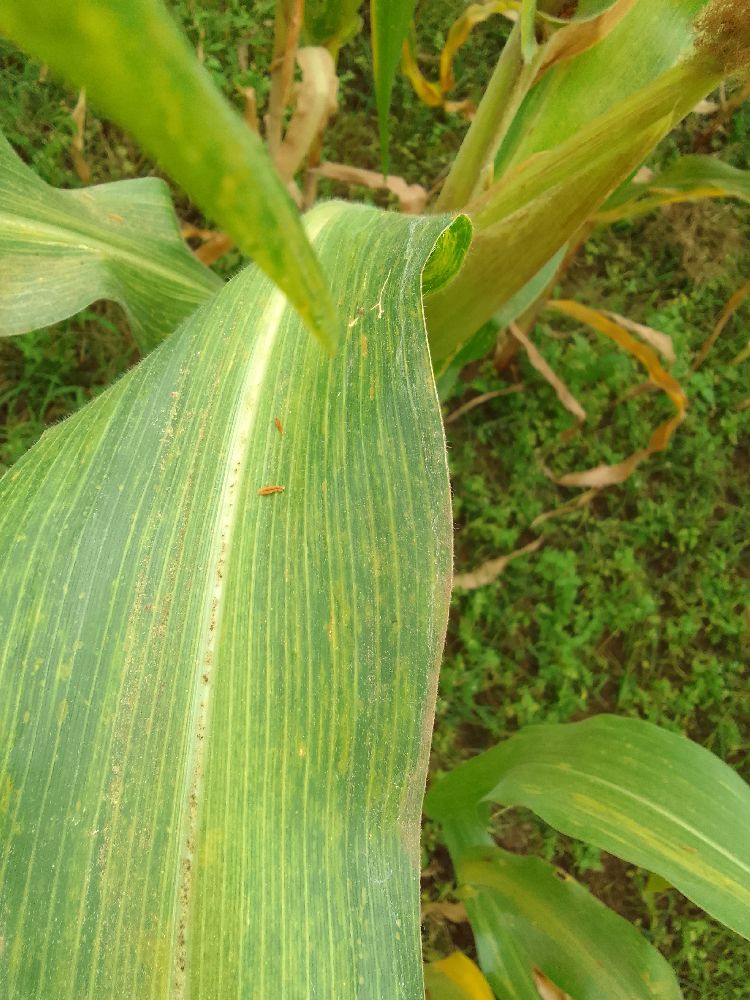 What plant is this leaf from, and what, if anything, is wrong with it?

maize, maize lethal necrosis
